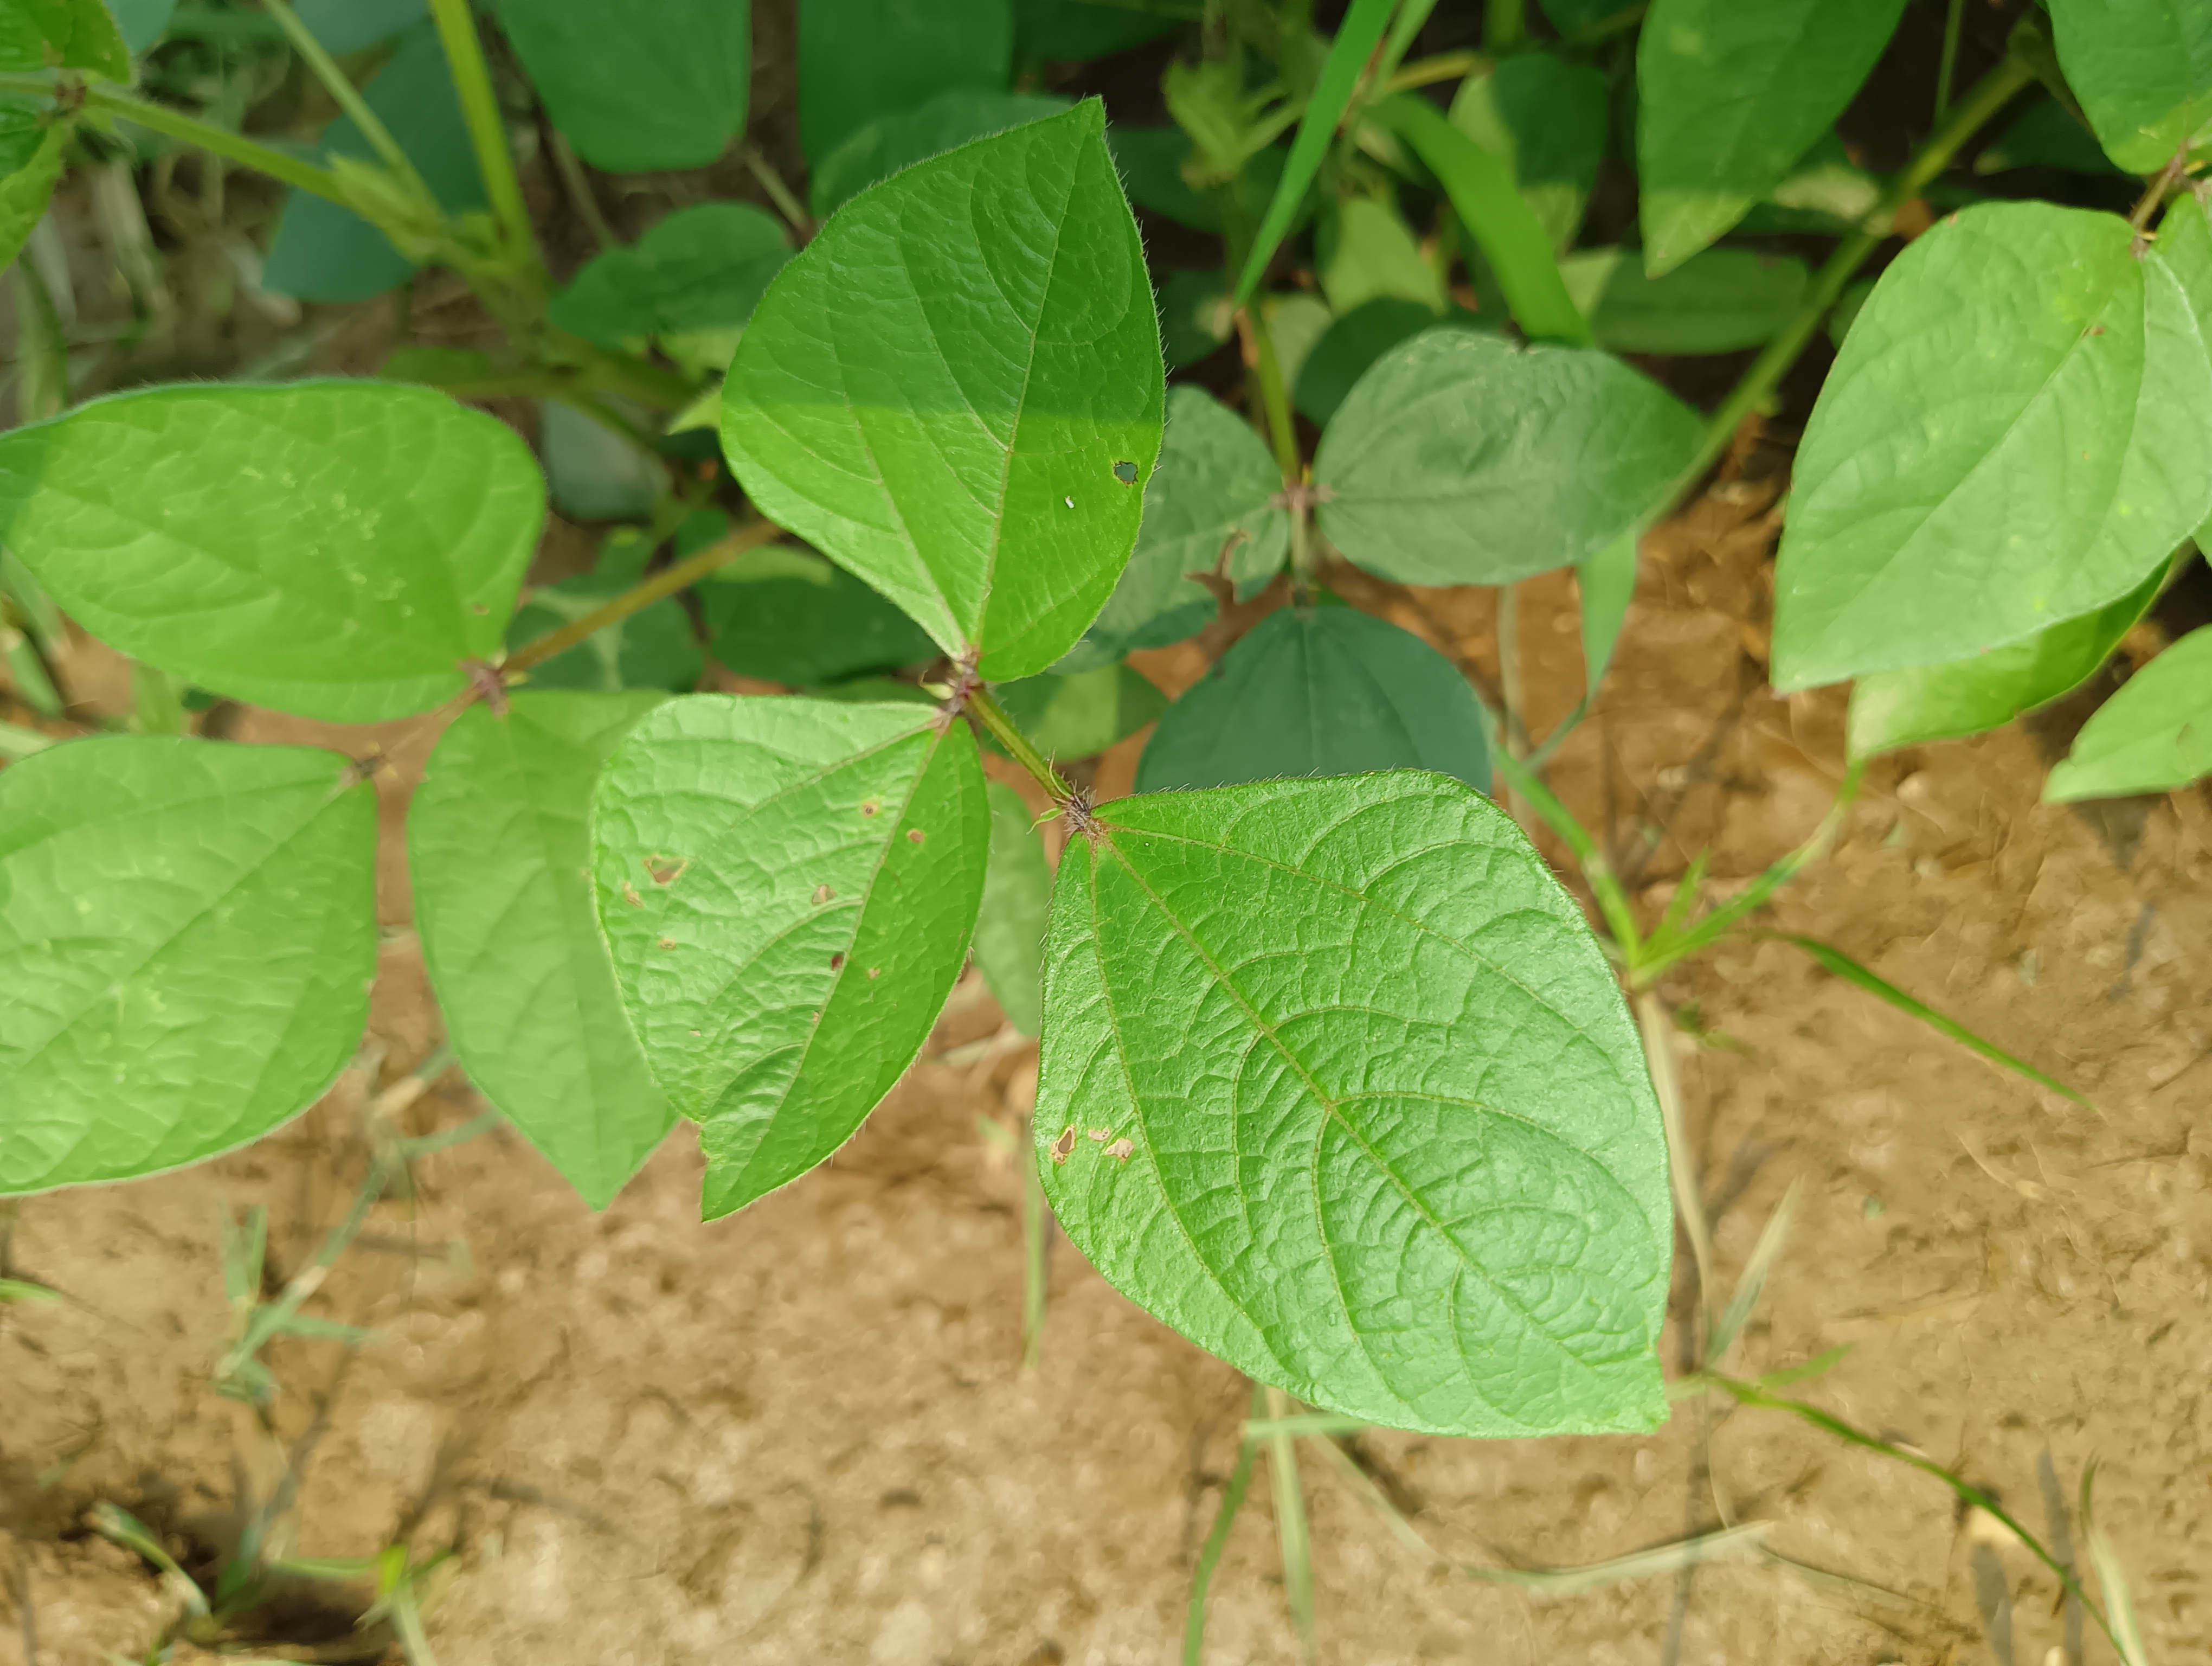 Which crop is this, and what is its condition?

mungbean, healthy
